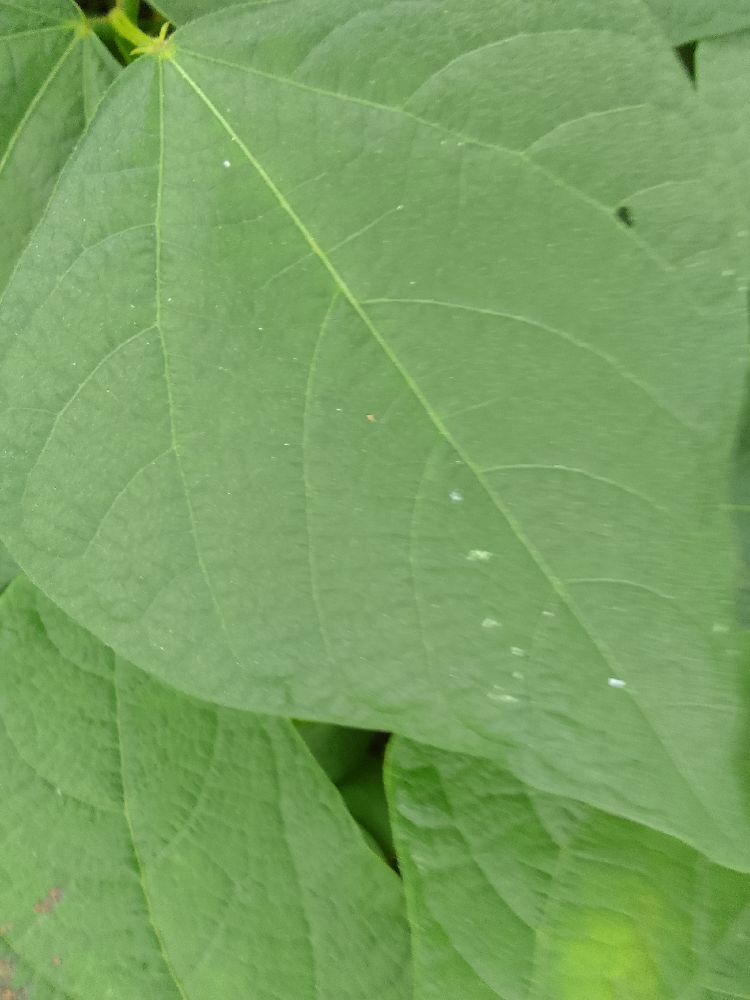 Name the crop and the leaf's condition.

common bean, healthy
